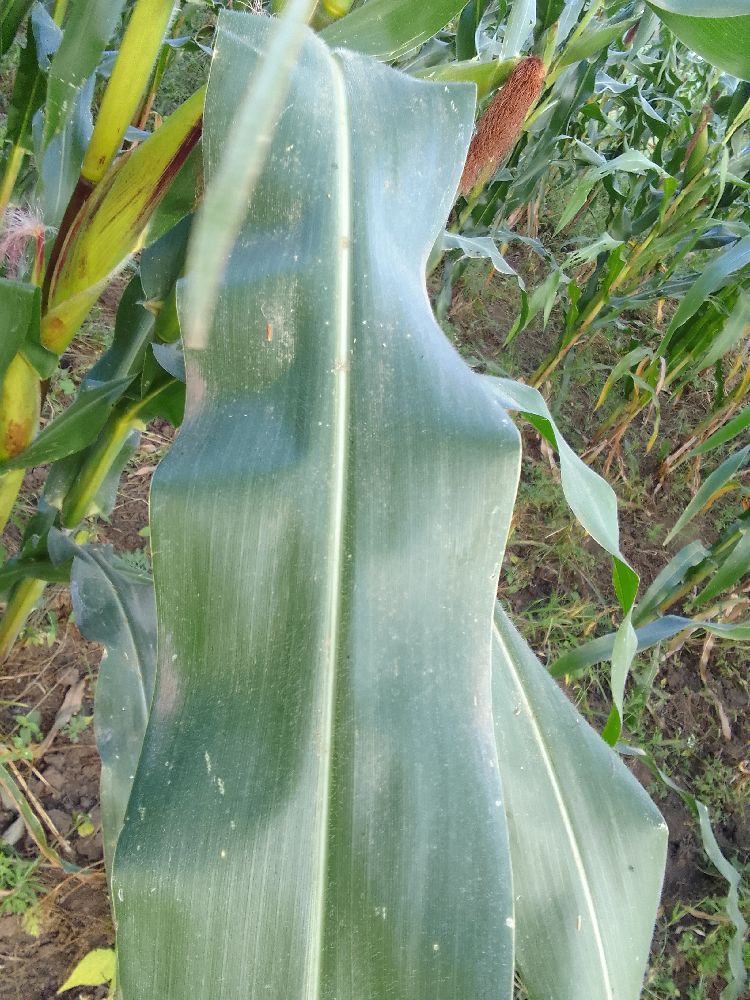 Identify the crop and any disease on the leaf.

maize, healthy
